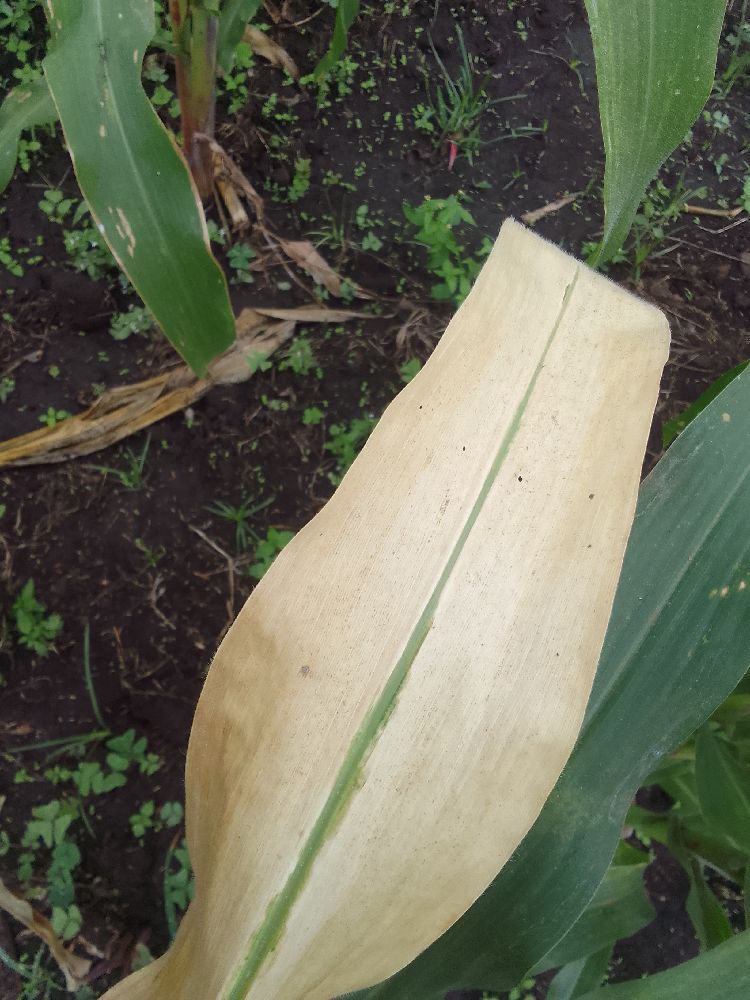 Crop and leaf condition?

maize, maize lethal necrosis
